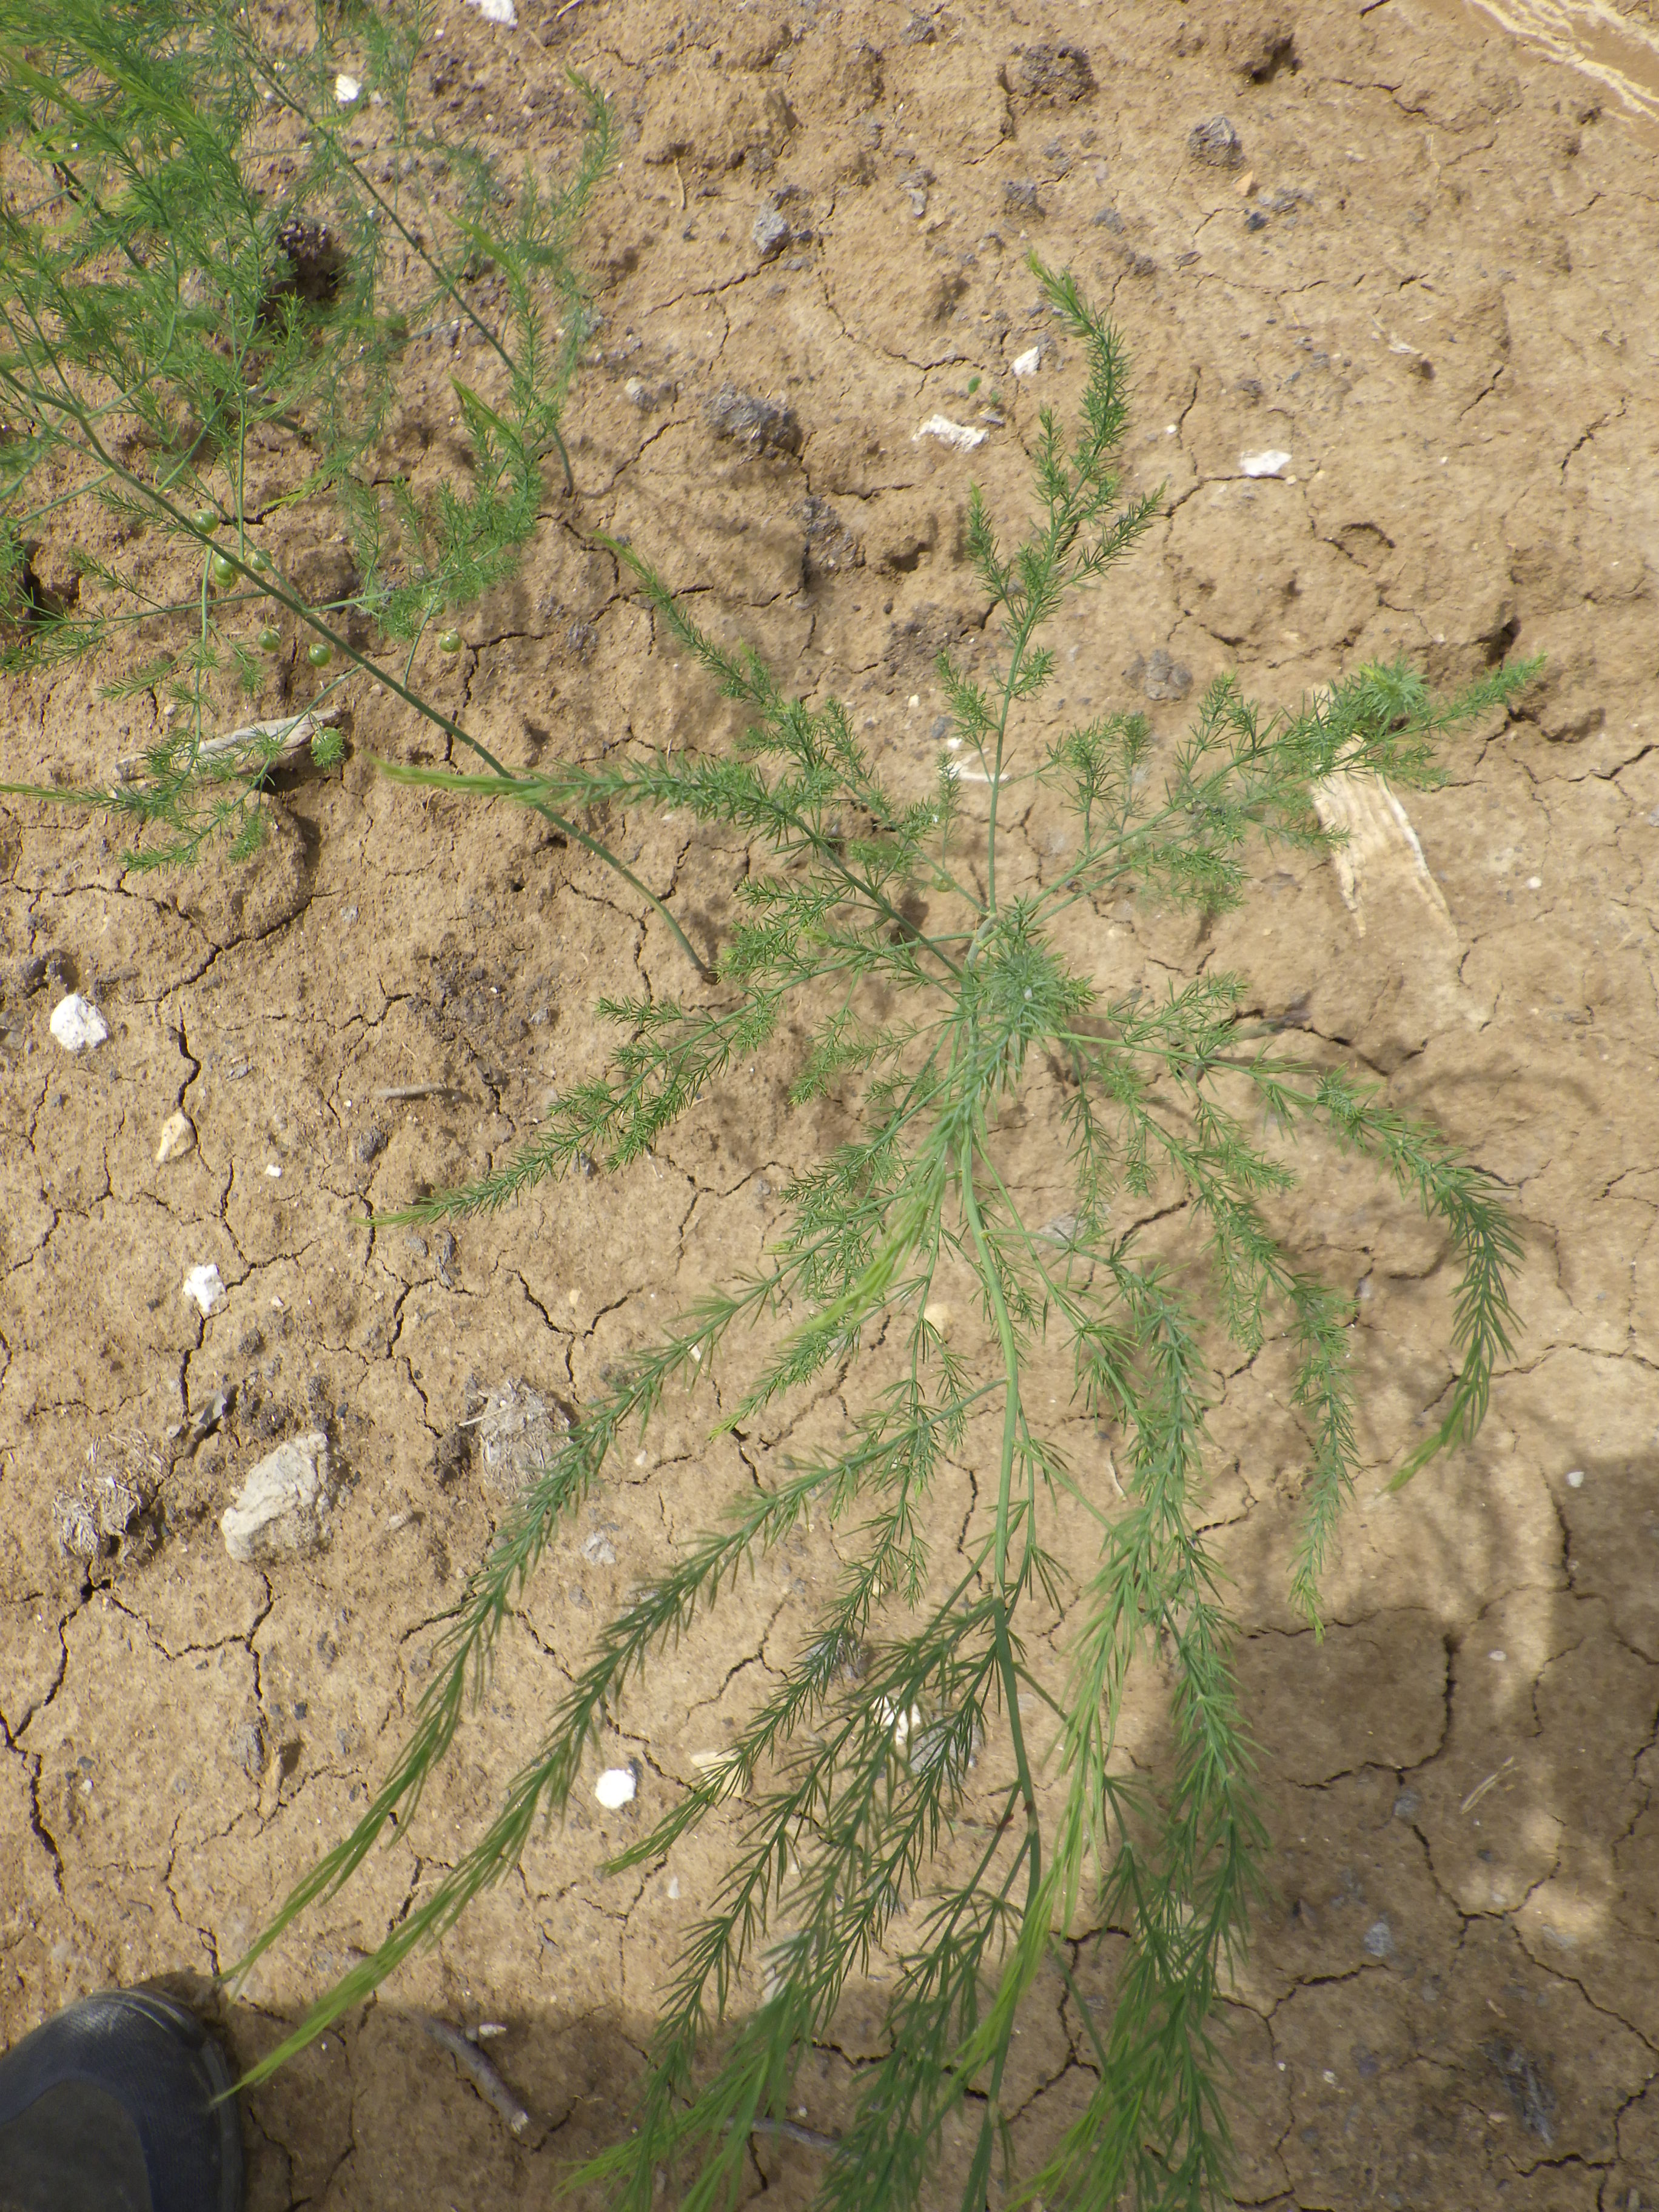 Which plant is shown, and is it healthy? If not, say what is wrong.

asparagus, healthy
